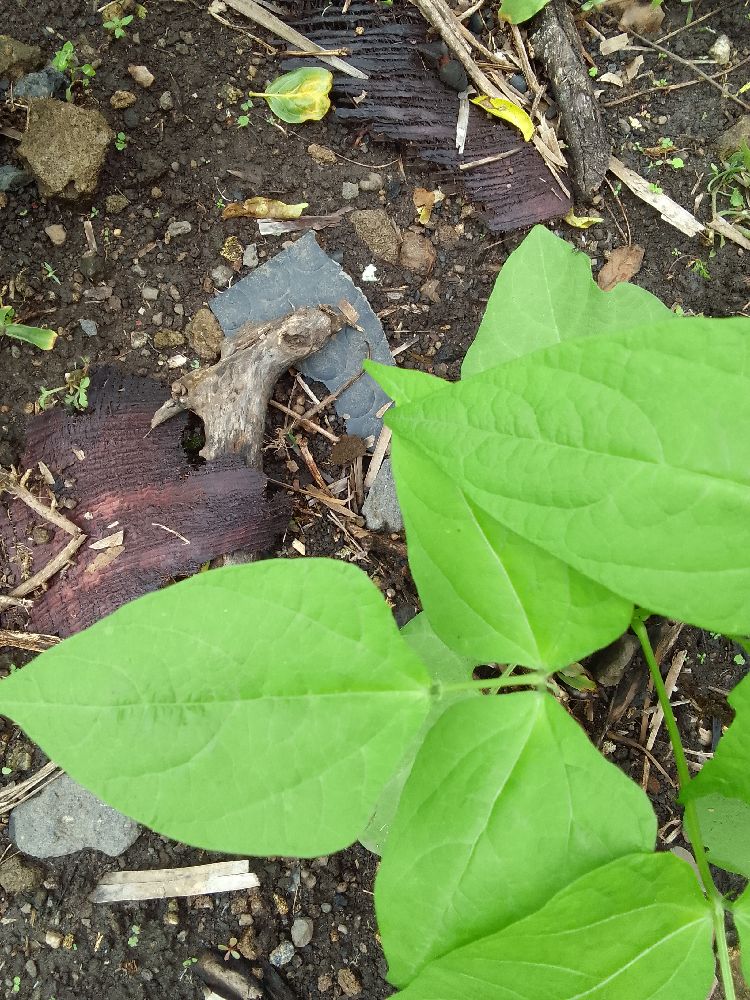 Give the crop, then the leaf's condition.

common bean, healthy
